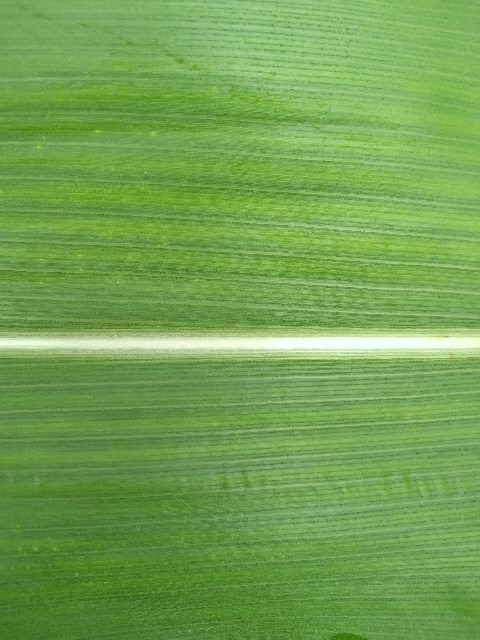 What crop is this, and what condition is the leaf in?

maize, healthy
